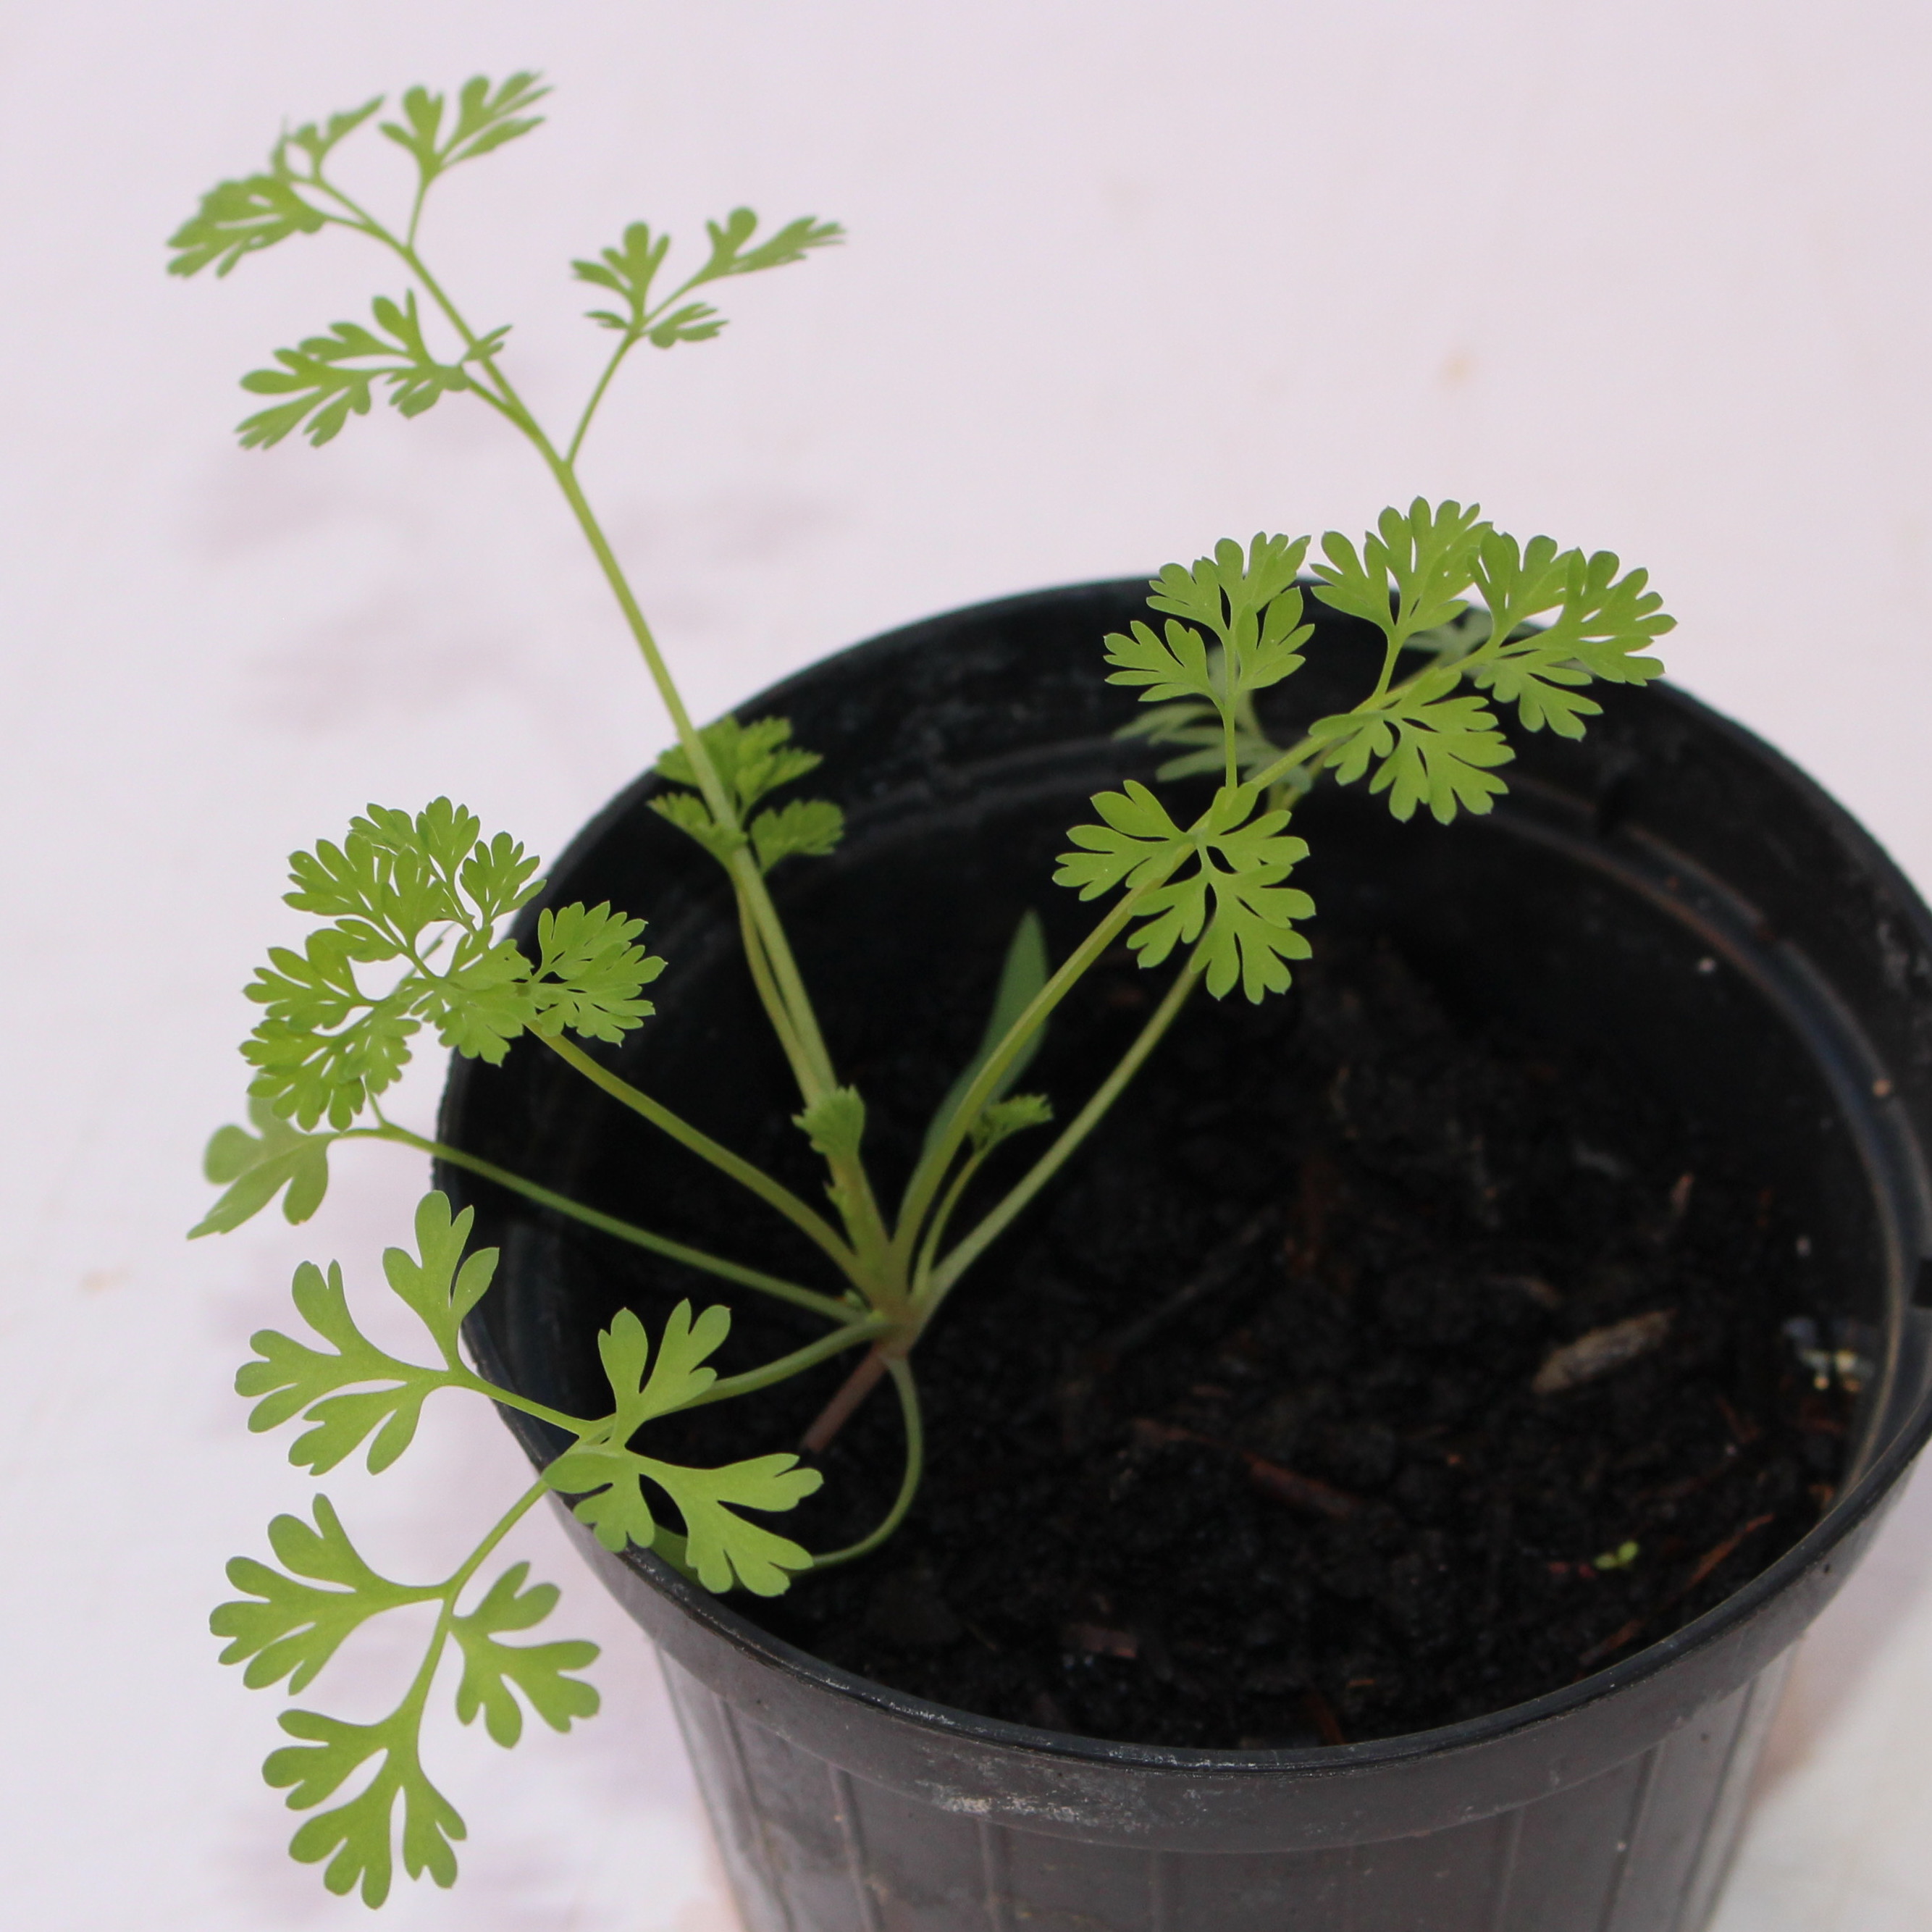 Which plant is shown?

Fumaria officinalis
